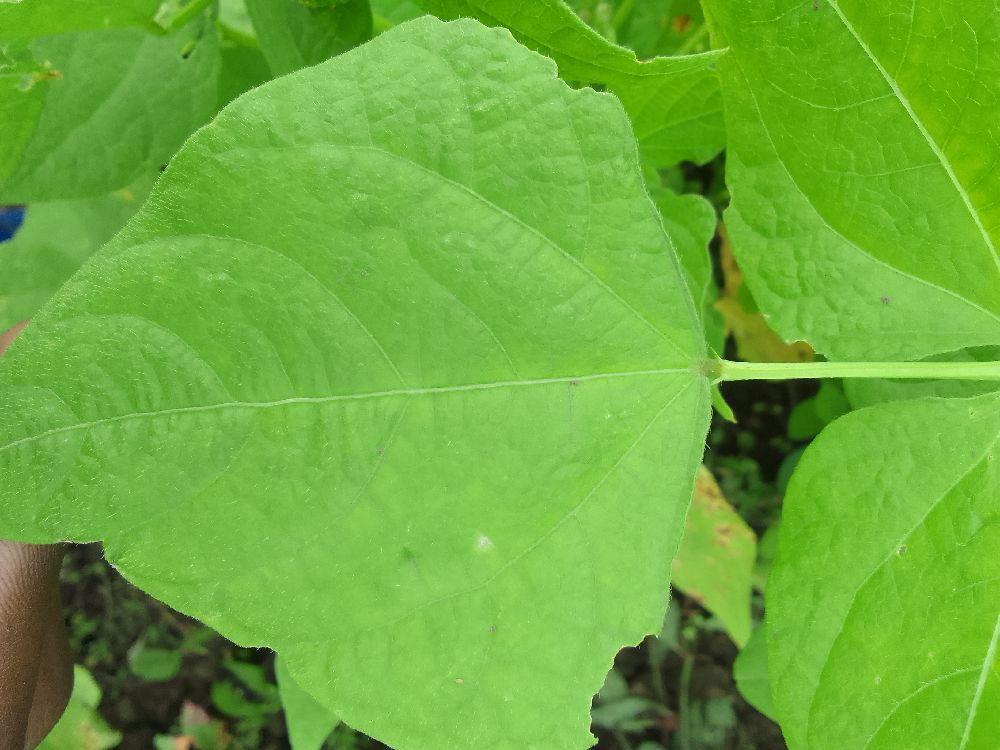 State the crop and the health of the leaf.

common bean, healthy
